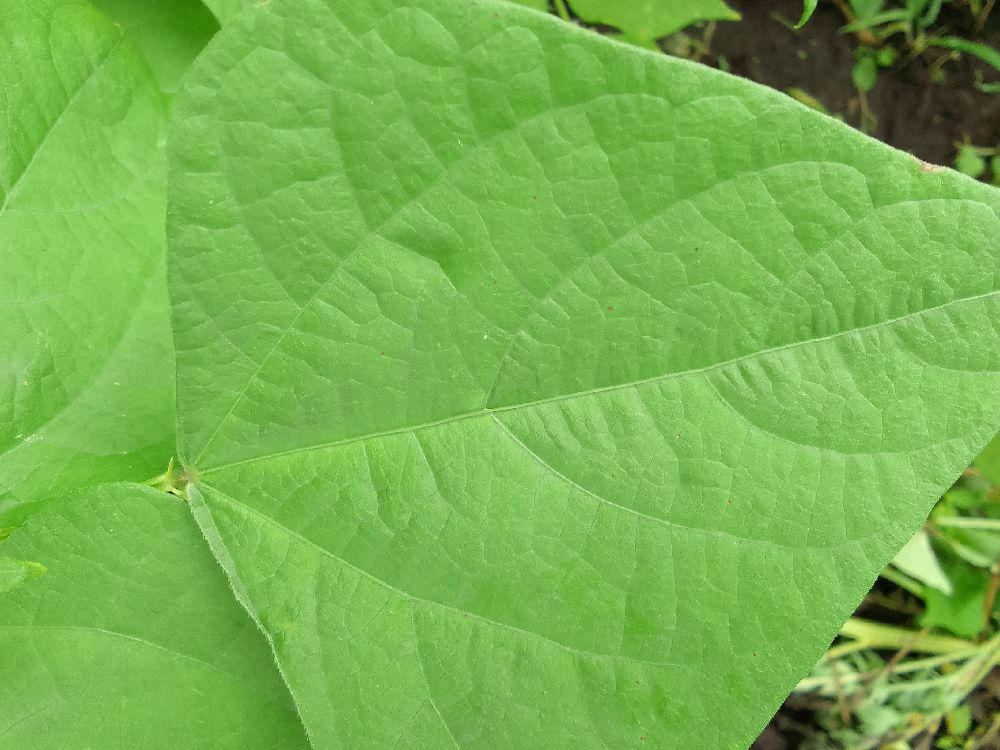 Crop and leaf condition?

common bean, healthy
